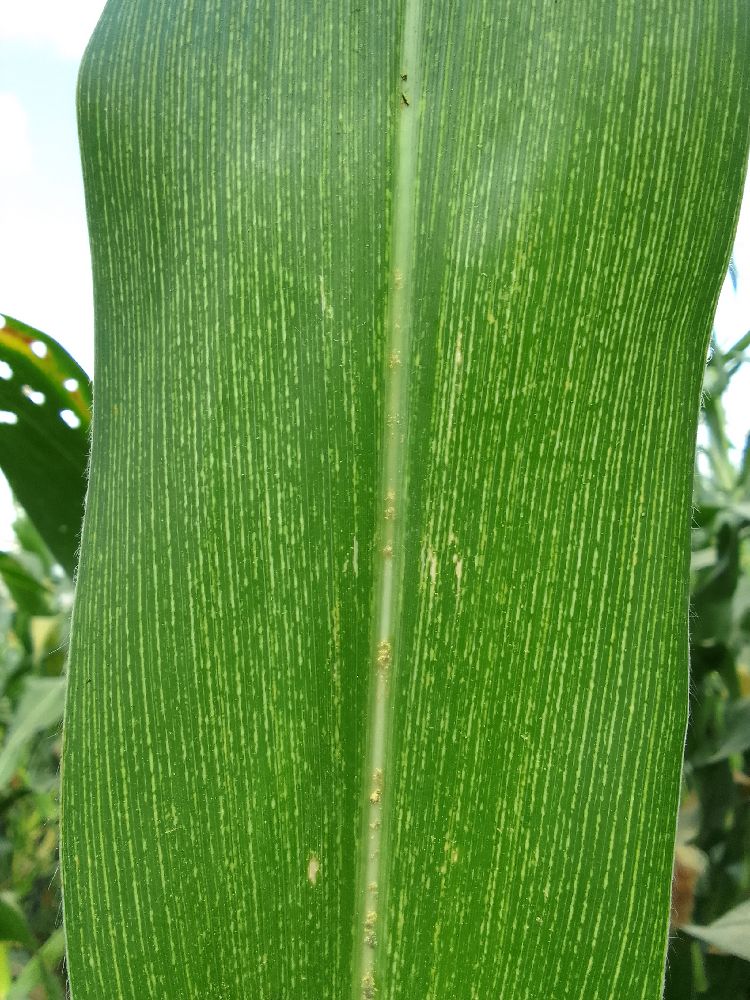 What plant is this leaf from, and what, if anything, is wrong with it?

maize, maize streak virus
